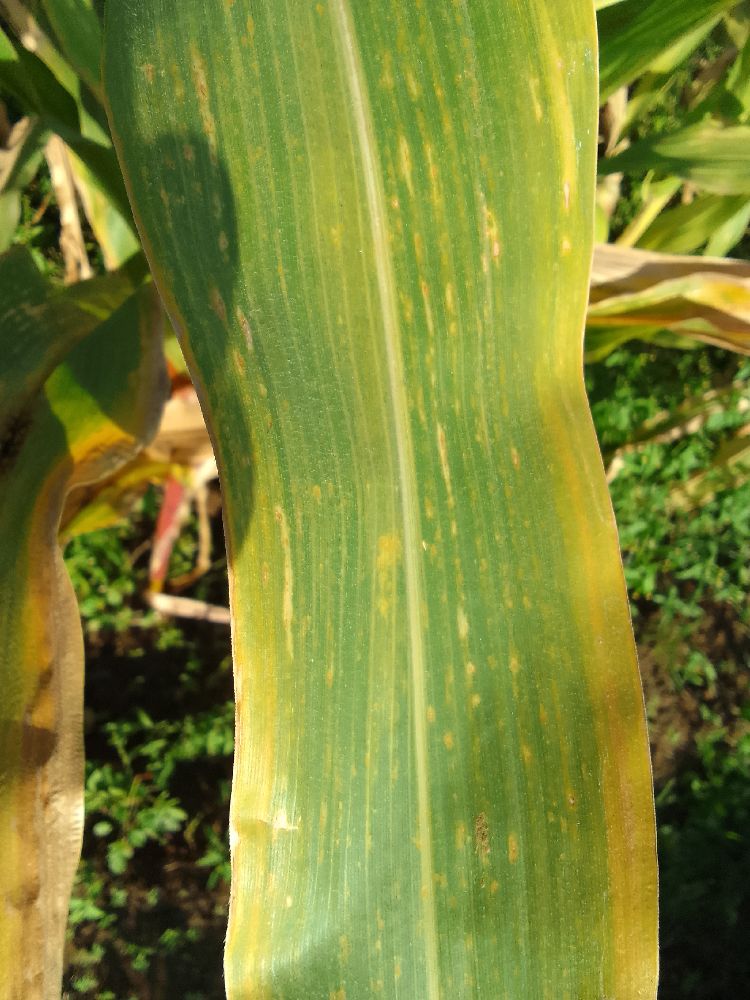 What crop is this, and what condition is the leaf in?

maize, maize lethal necrosis
